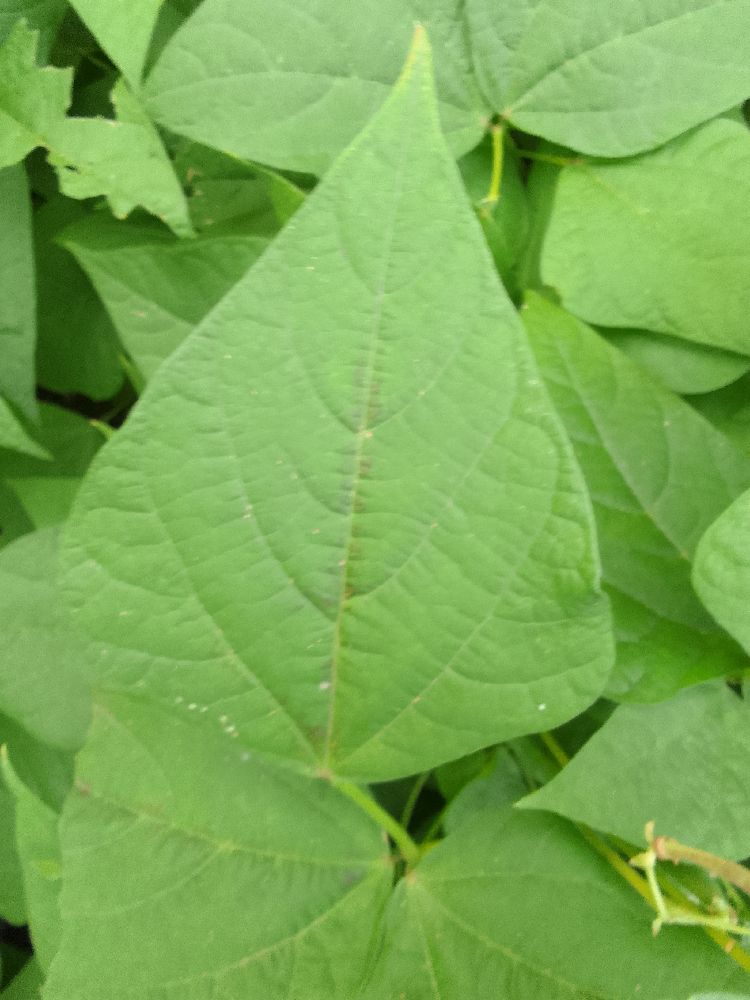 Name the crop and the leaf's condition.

common bean, healthy
